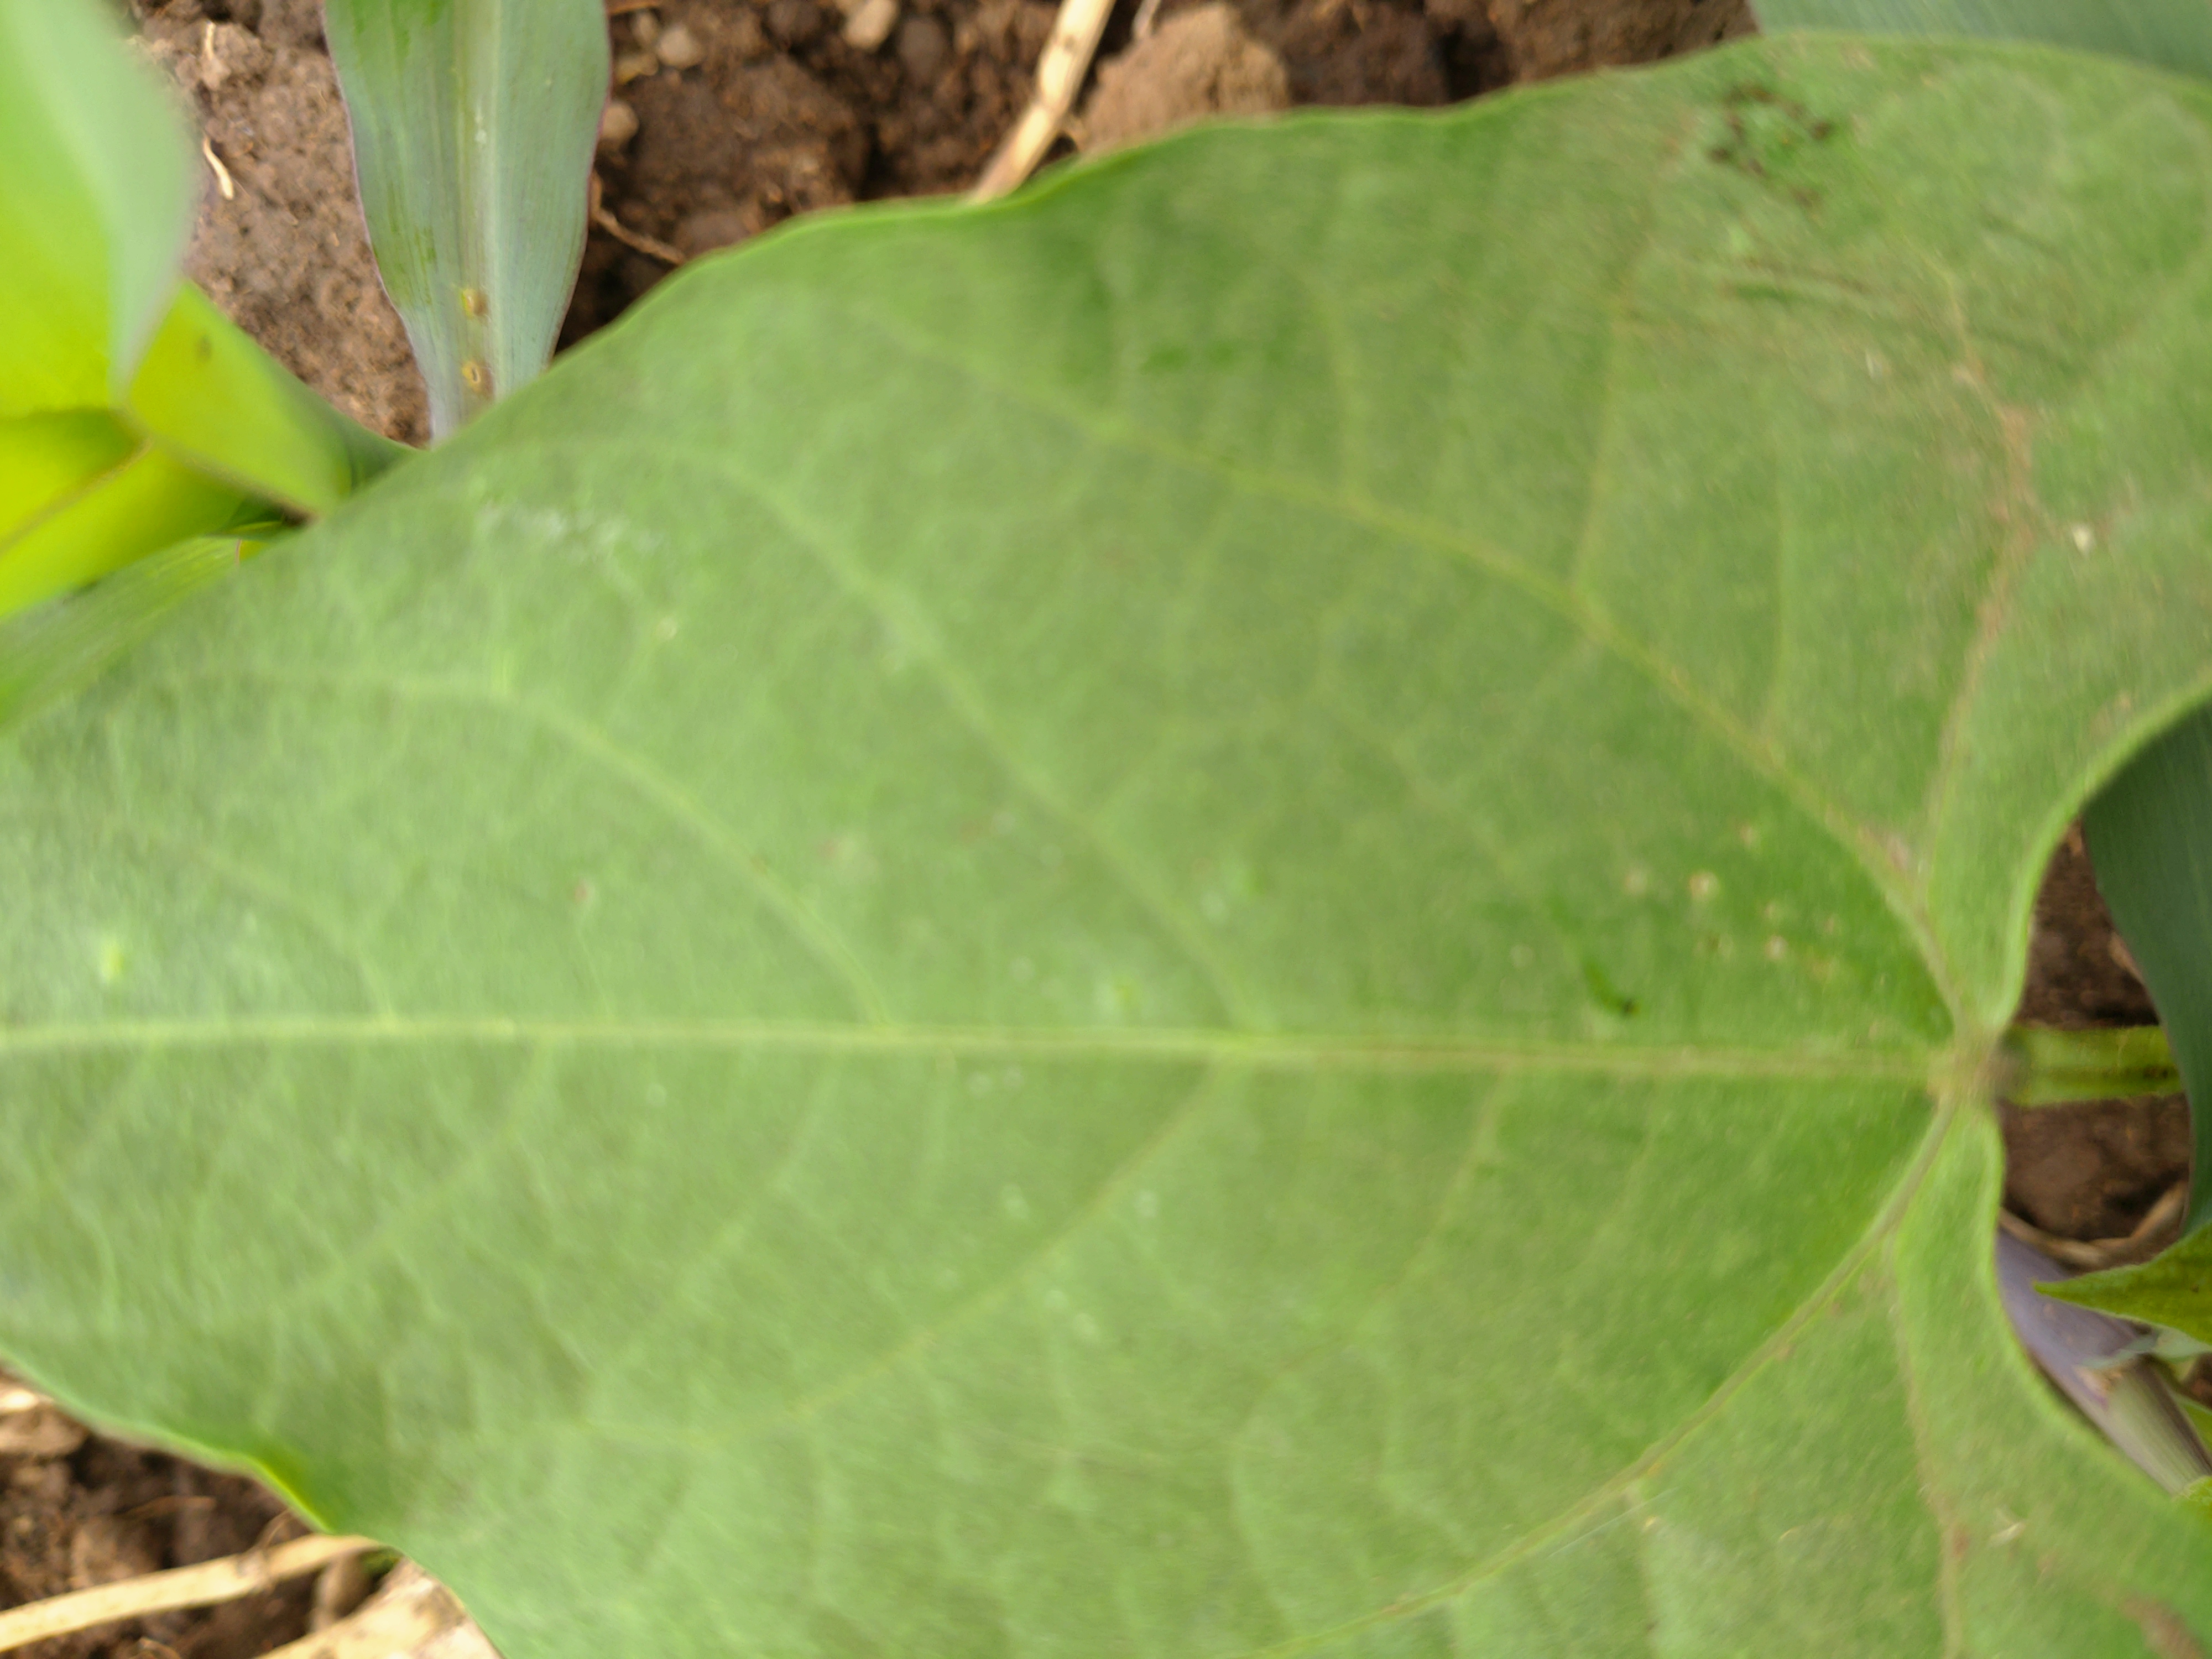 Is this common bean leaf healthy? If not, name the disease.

healthy
